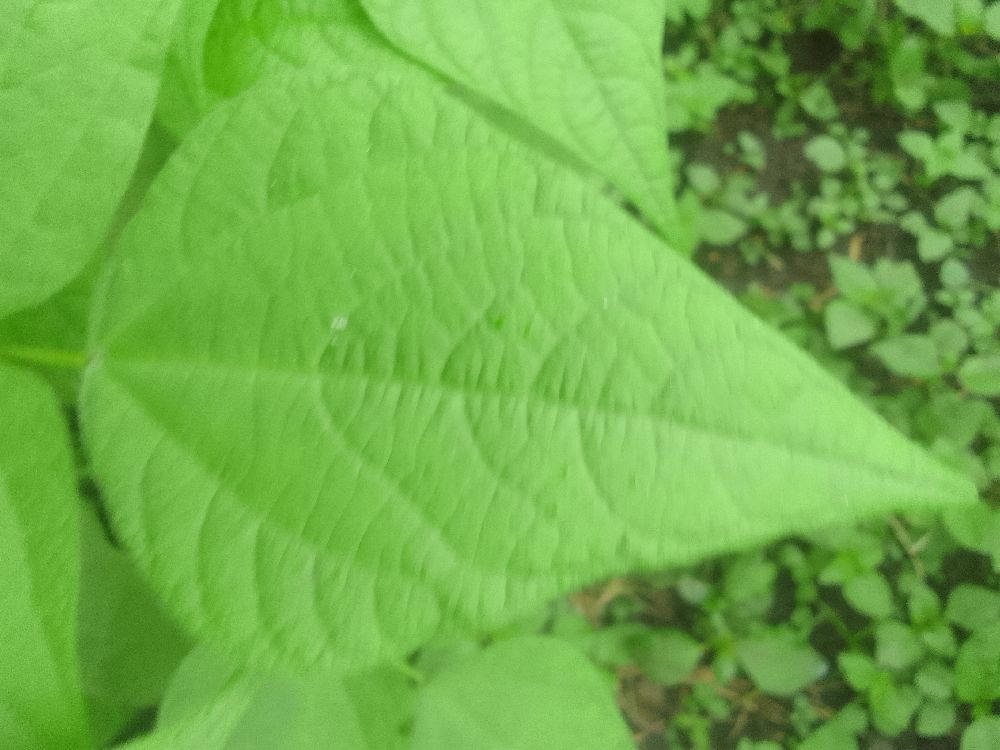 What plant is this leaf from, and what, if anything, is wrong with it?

common bean, healthy
